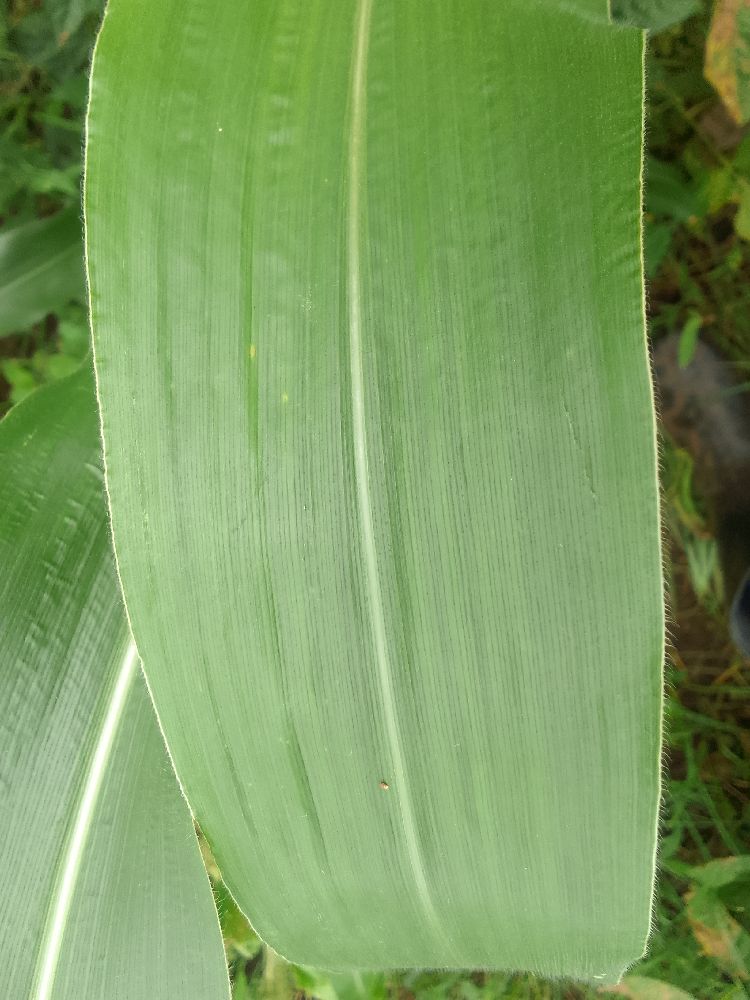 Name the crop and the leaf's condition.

maize, healthy
